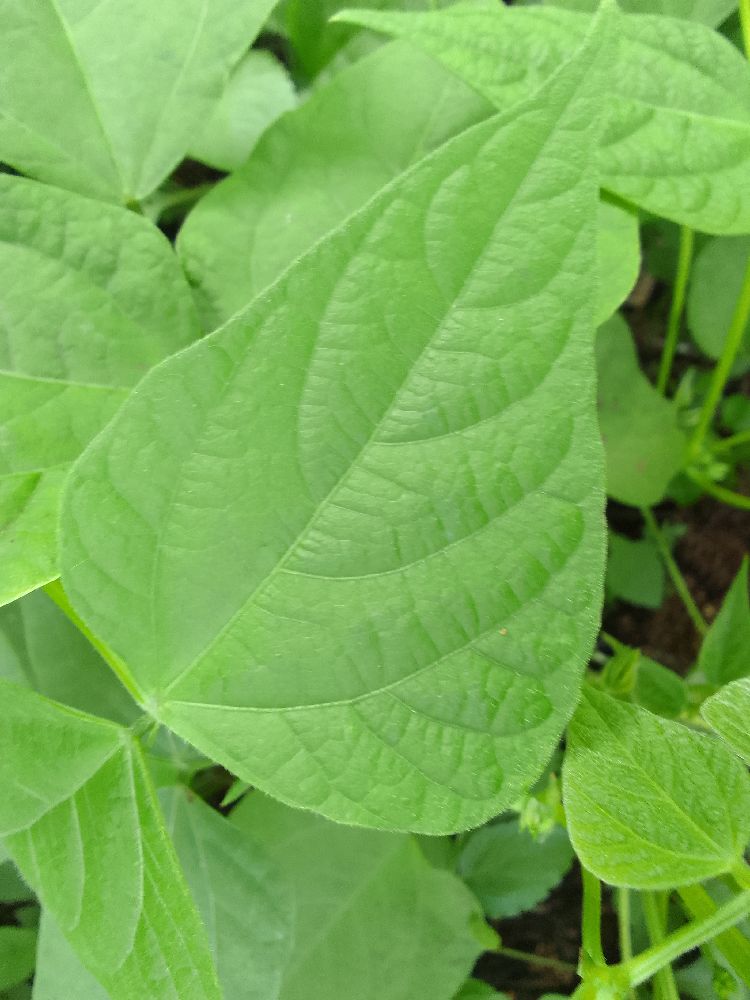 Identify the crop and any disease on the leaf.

common bean, healthy
